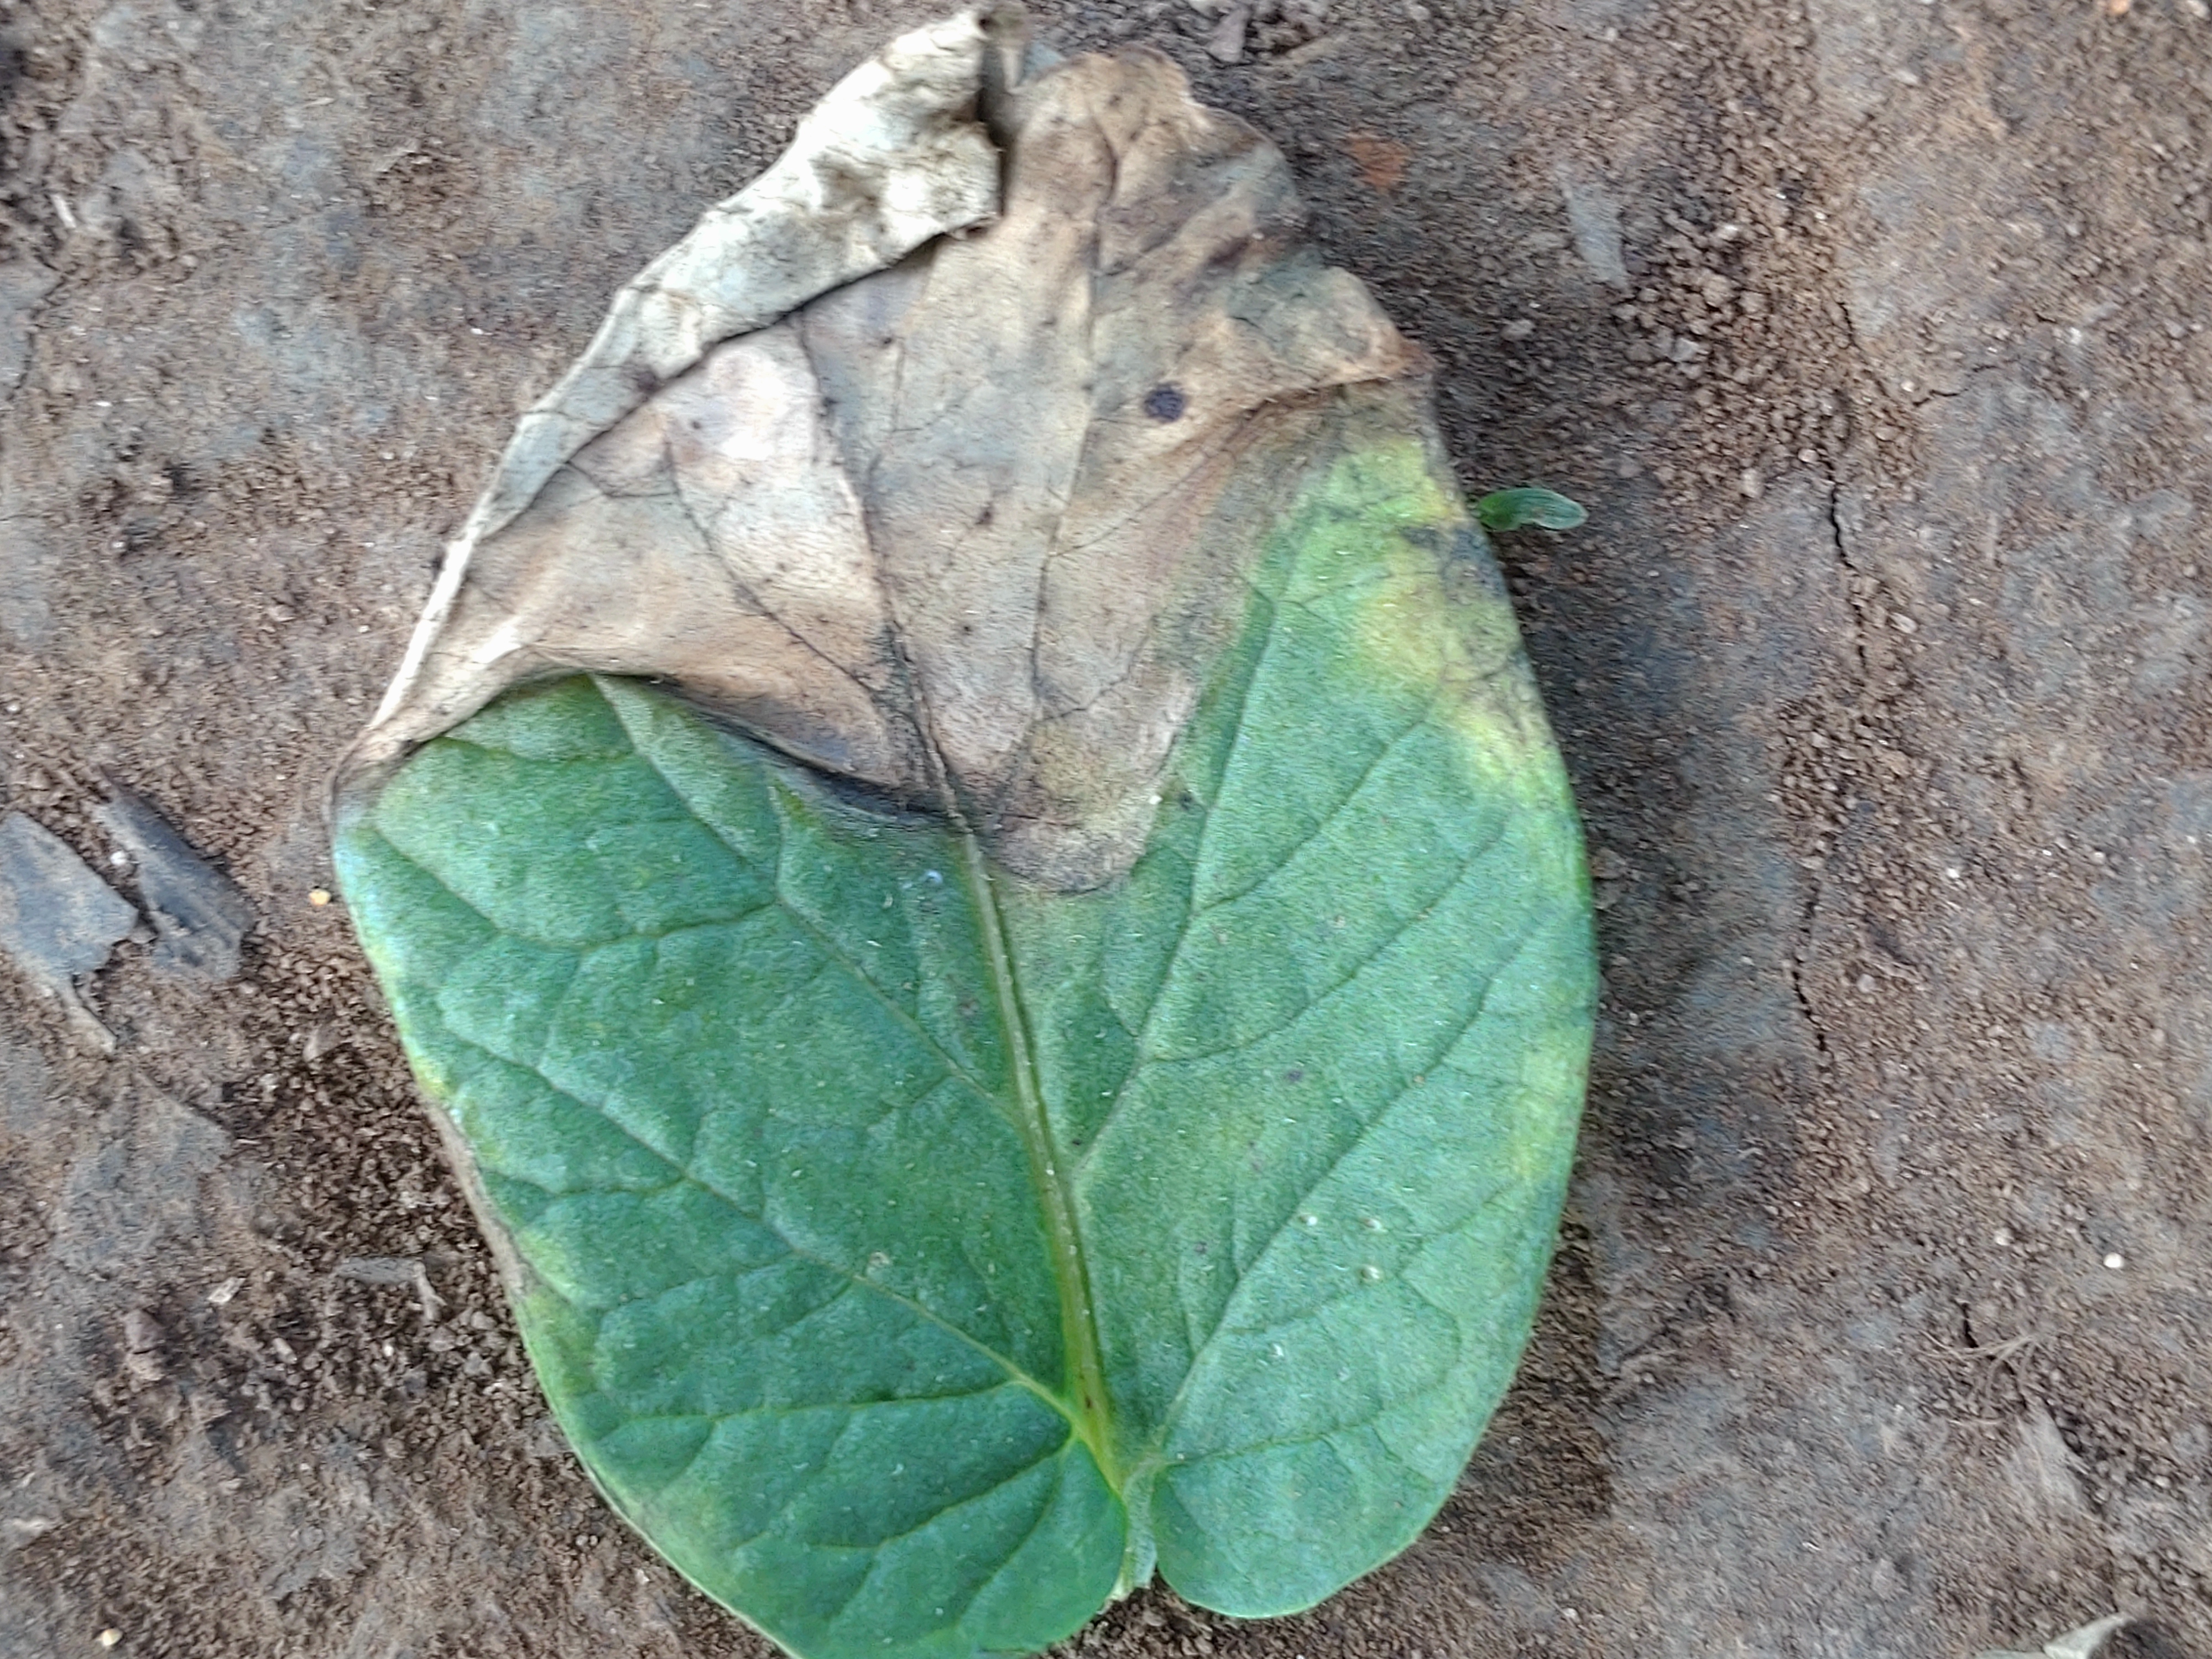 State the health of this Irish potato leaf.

early blight
